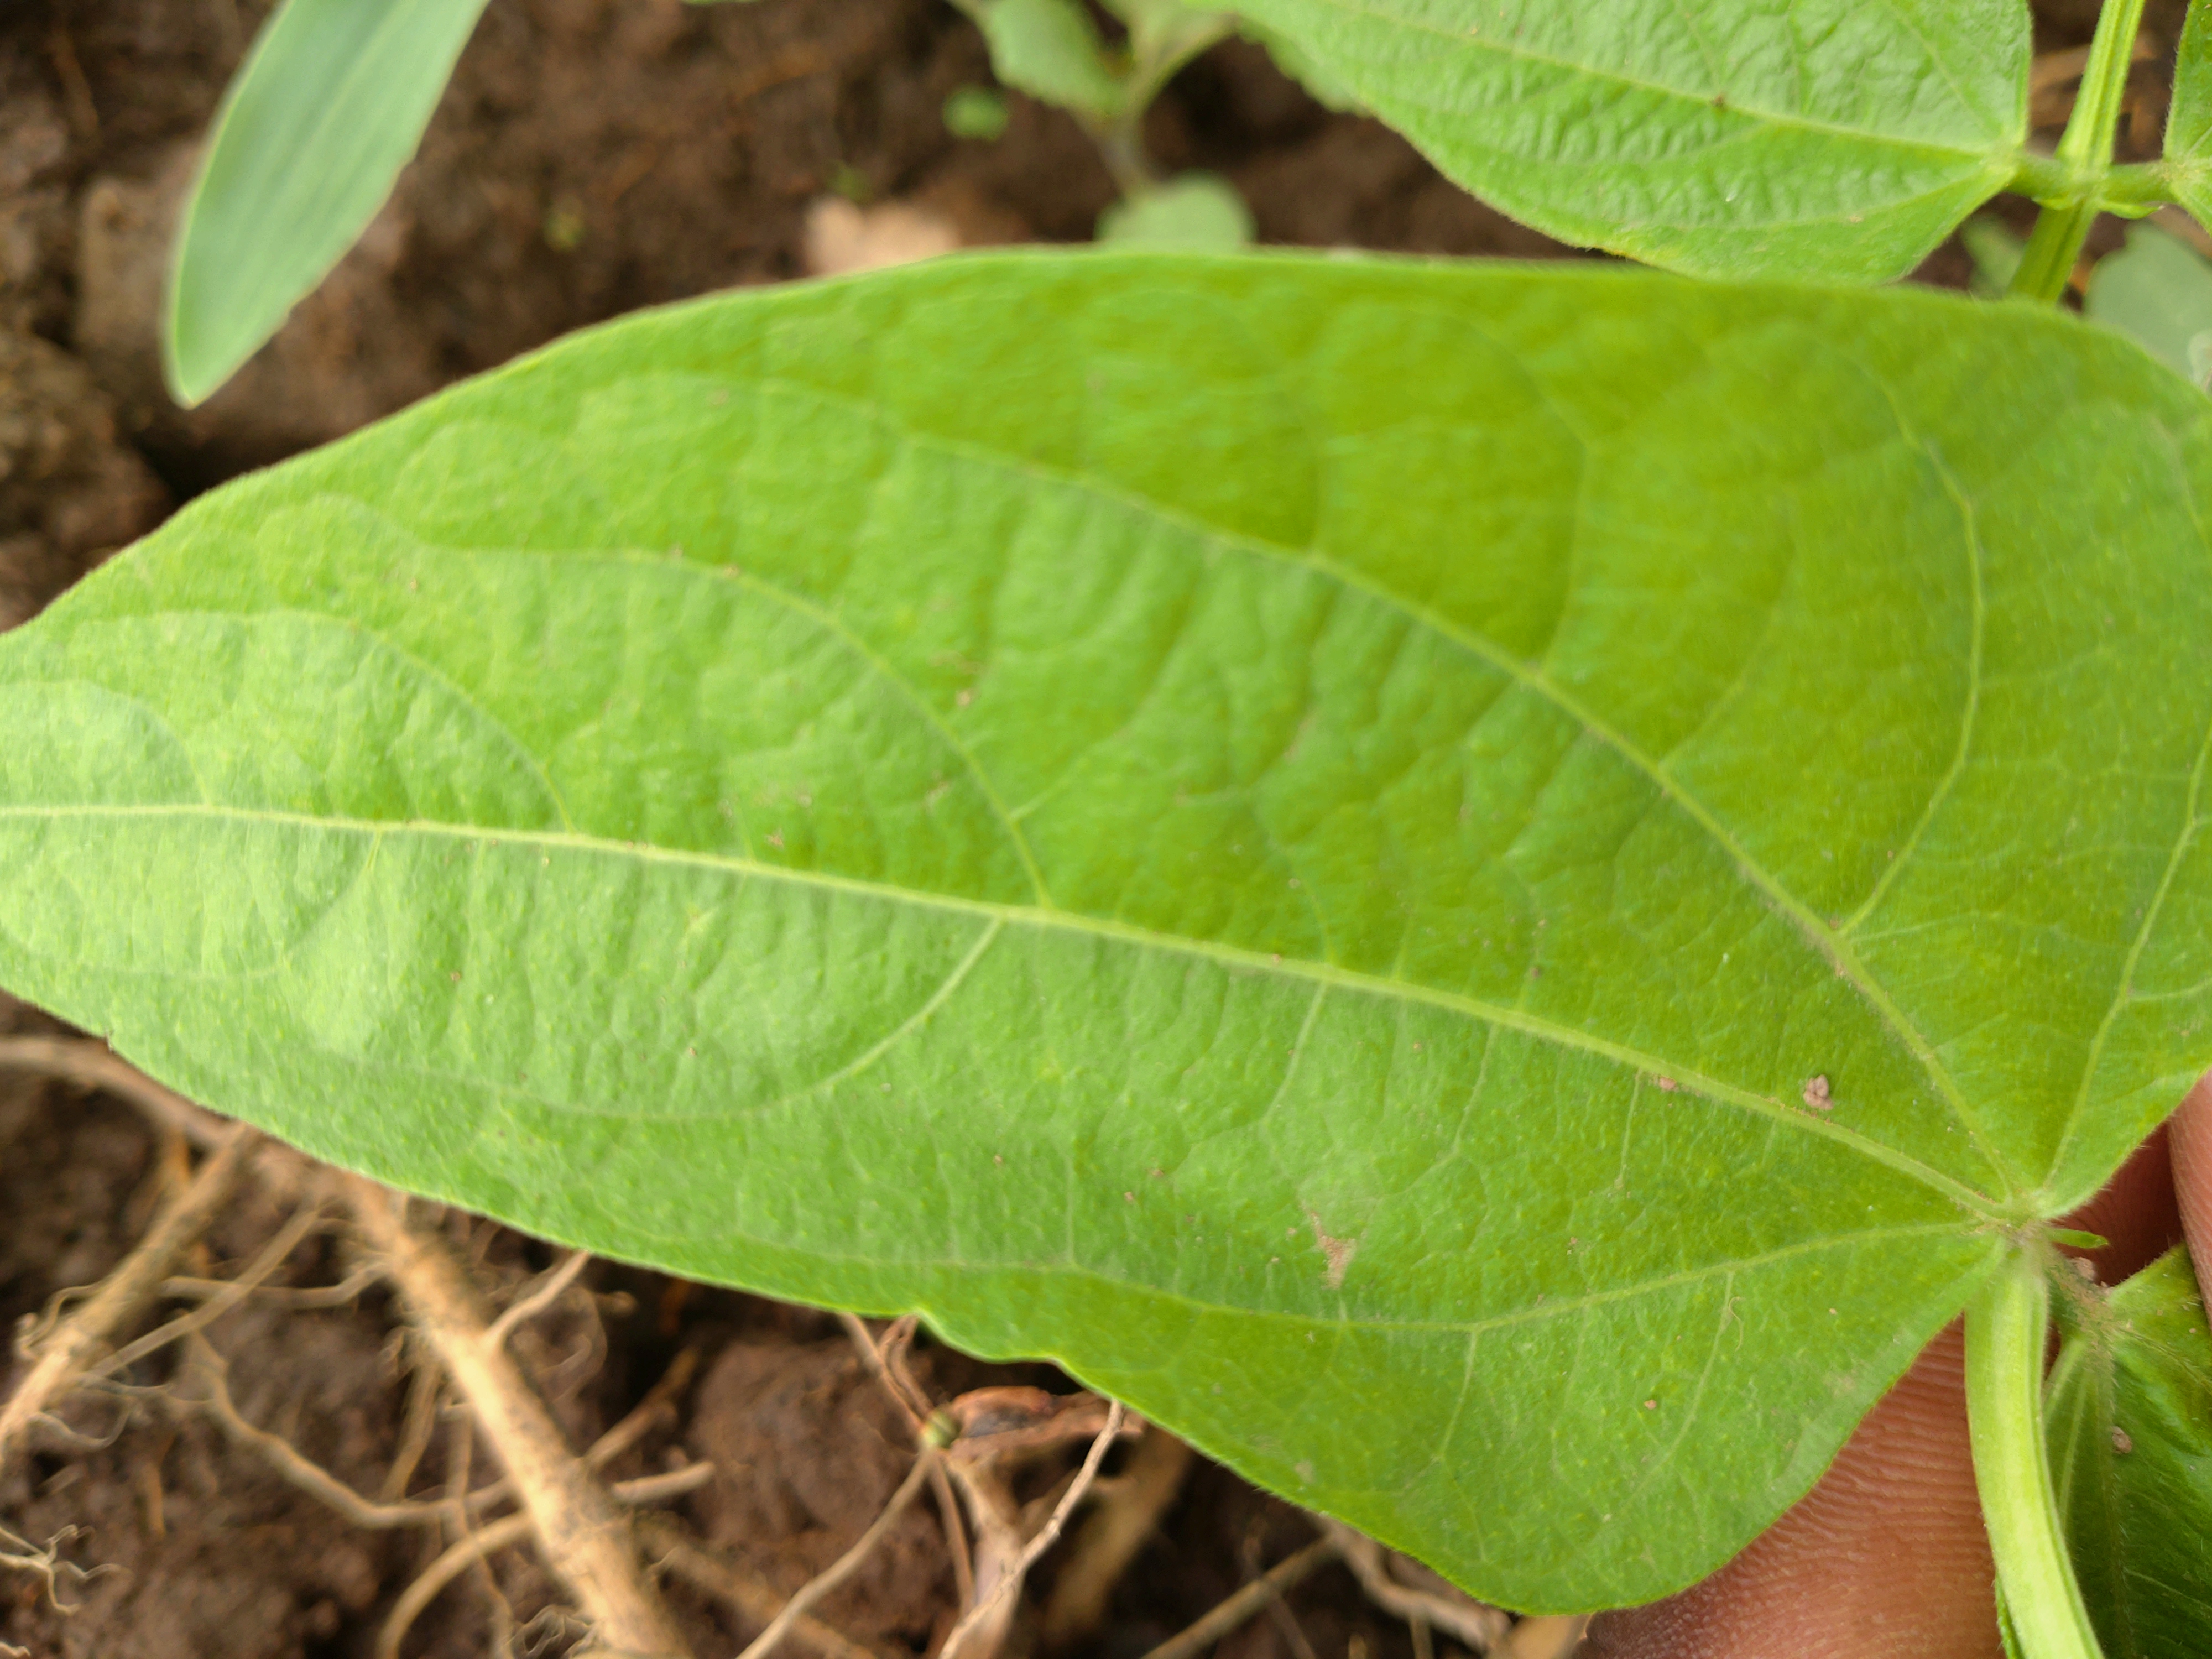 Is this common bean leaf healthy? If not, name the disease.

healthy
